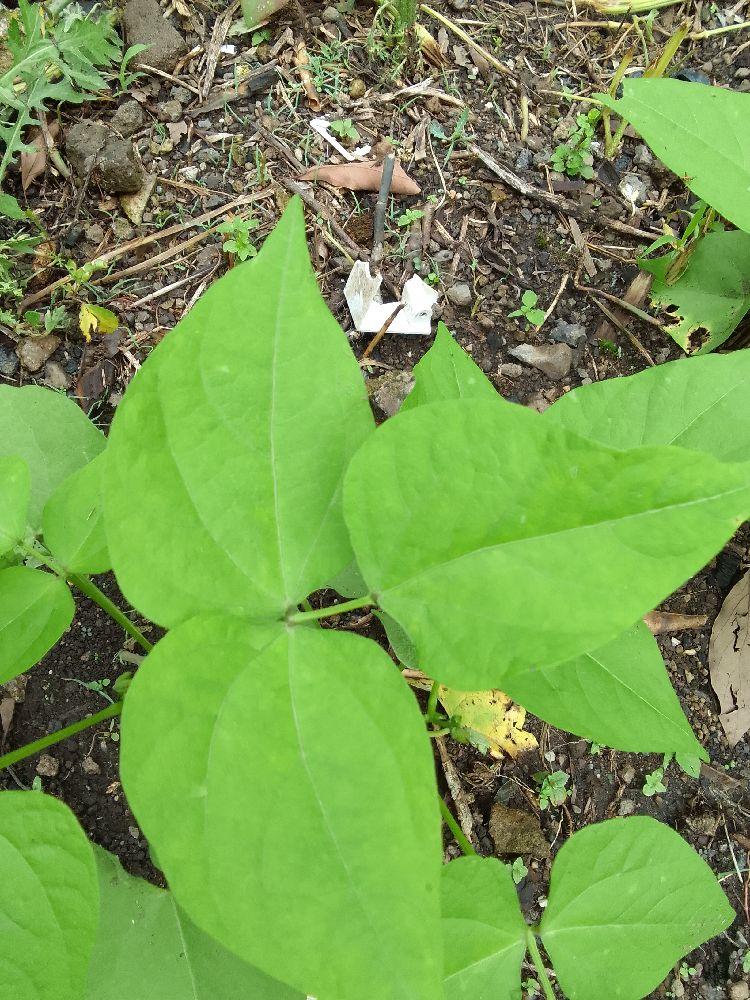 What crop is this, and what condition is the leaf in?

common bean, healthy
